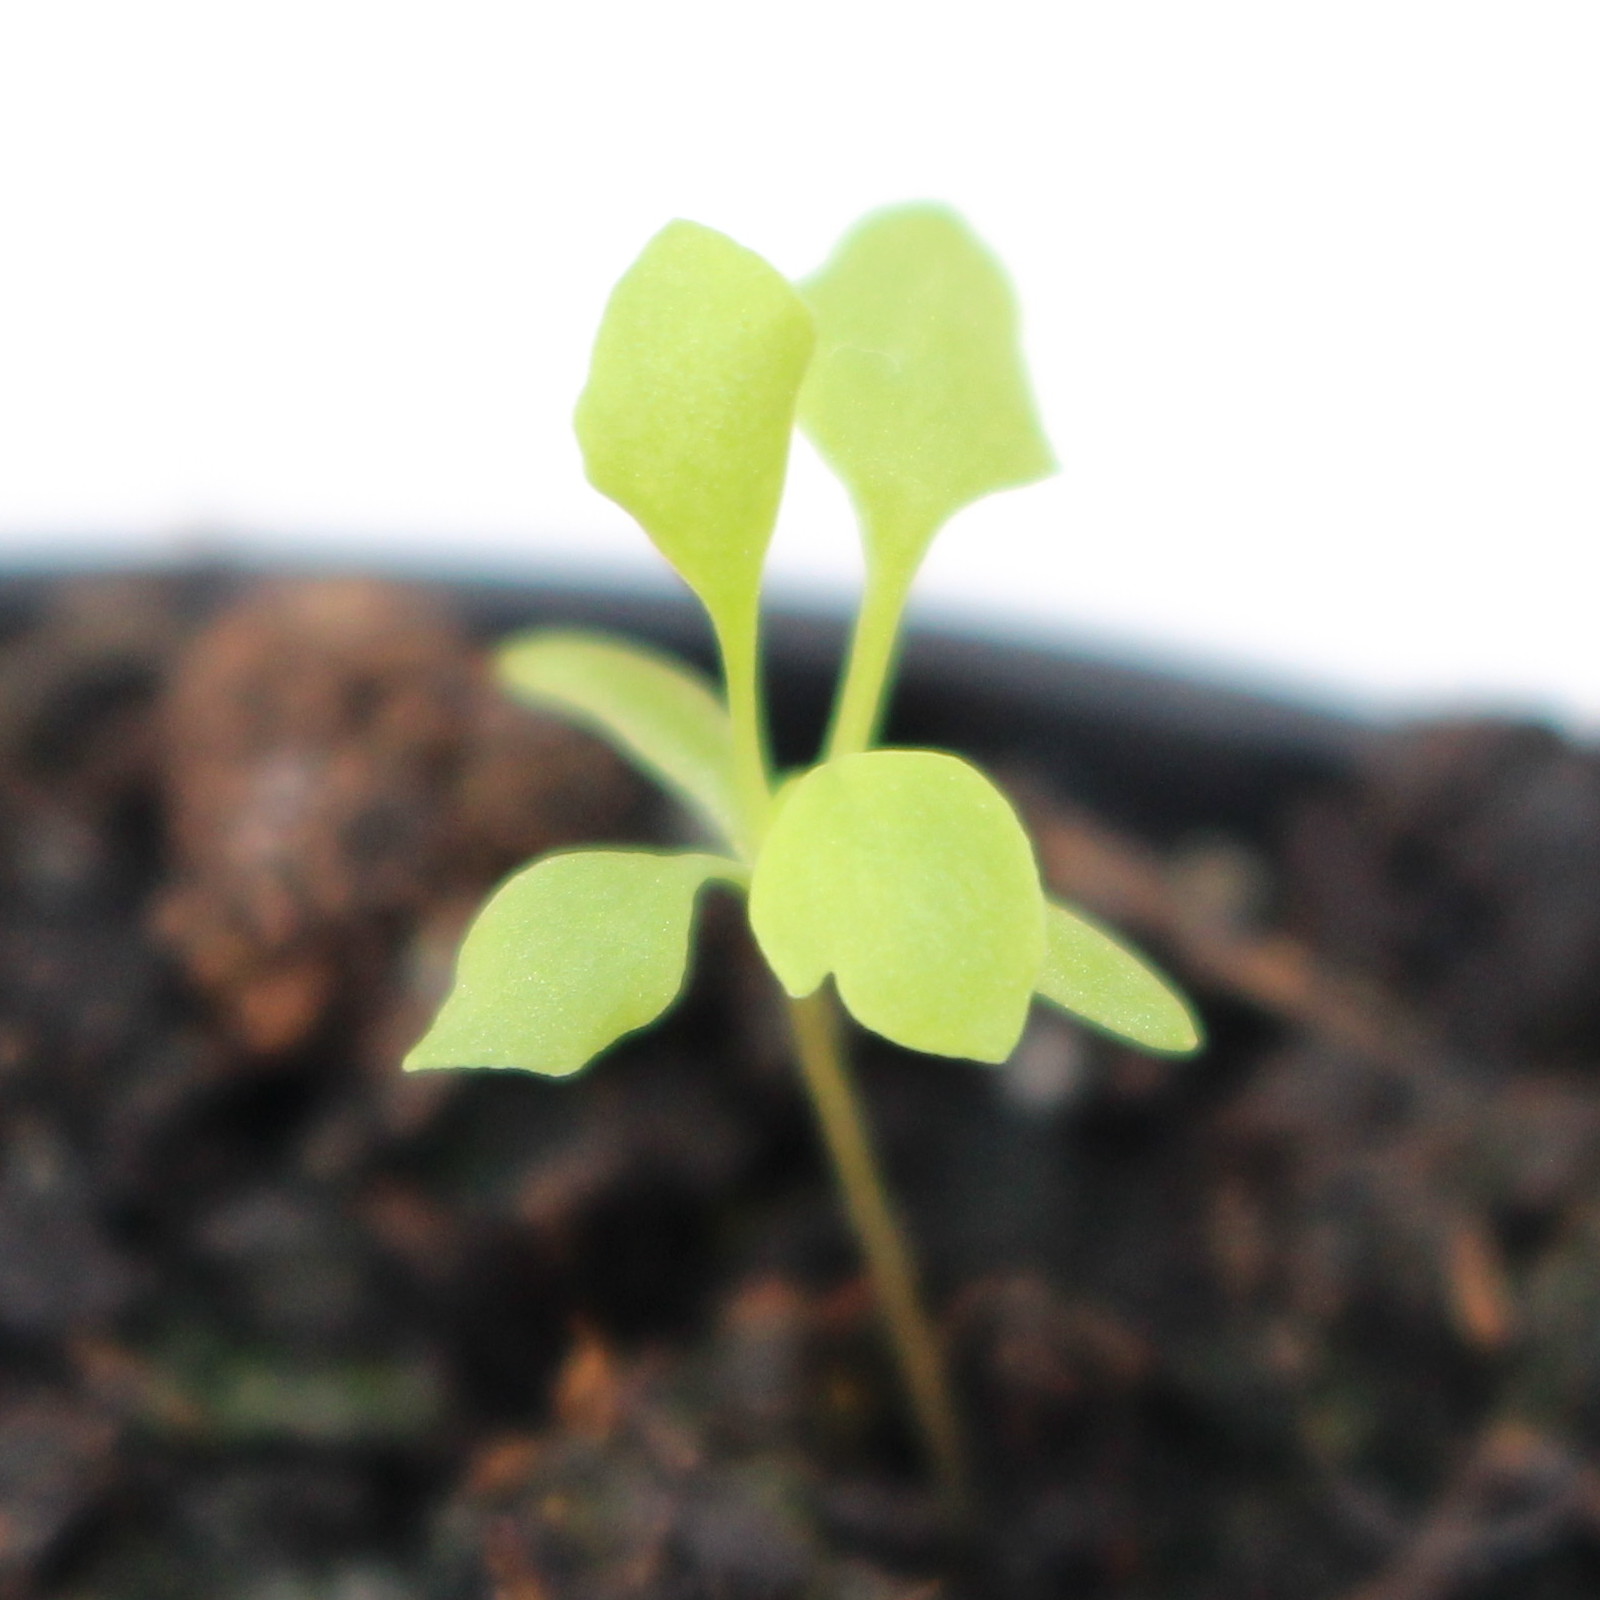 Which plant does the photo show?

Papaver rhoeas
